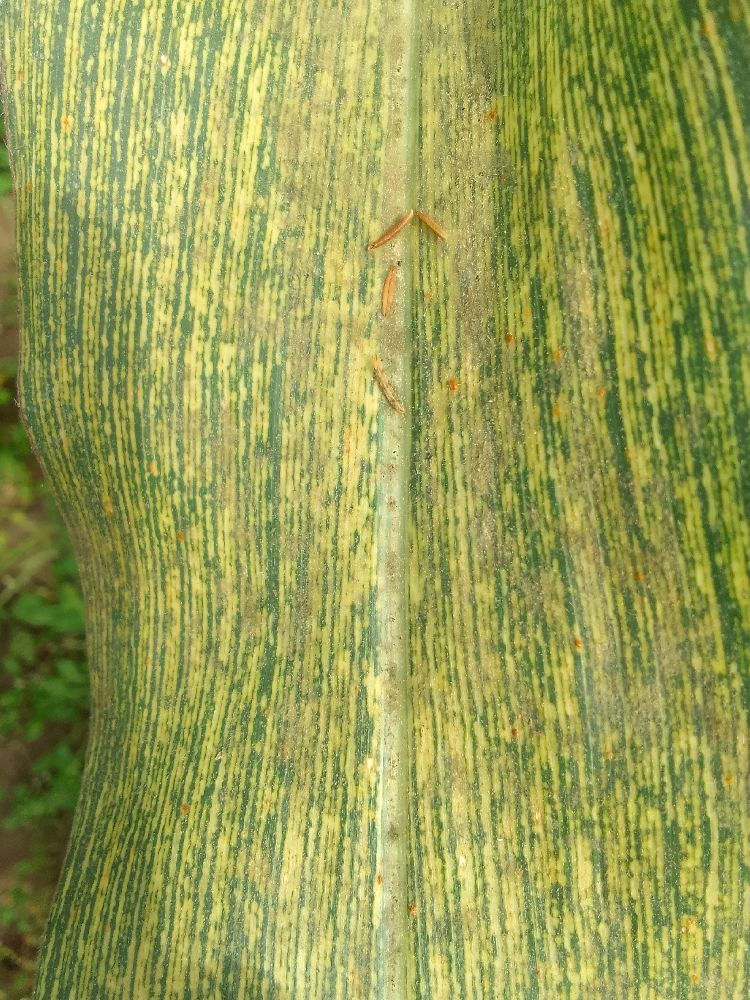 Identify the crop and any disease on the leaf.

maize, maize streak virus
